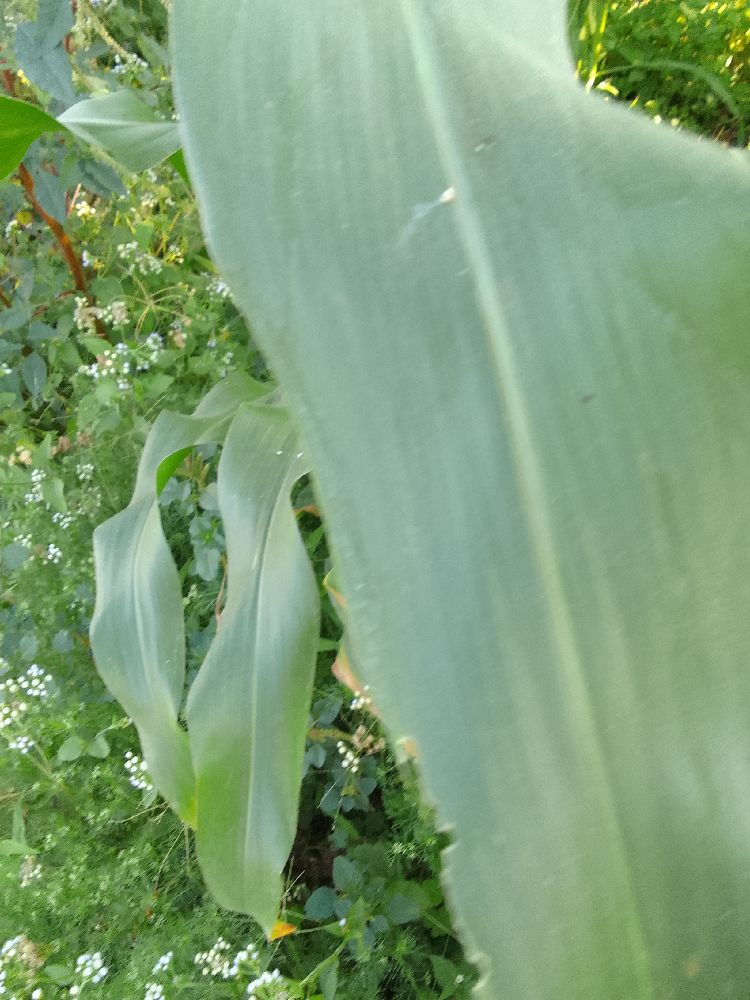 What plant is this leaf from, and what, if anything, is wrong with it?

maize, healthy
